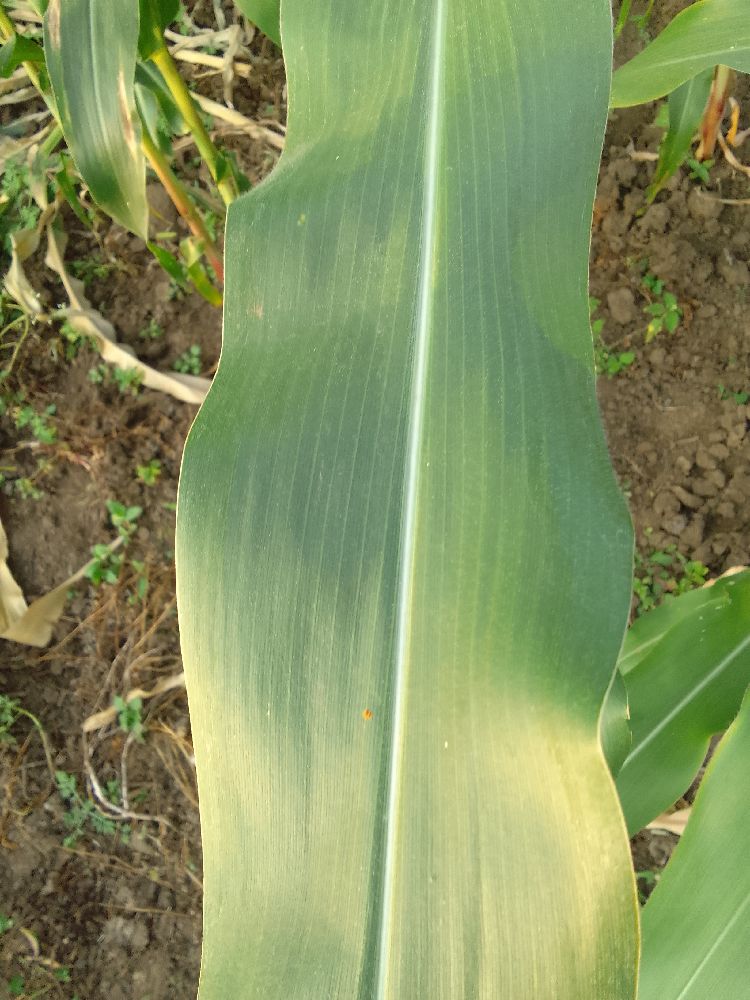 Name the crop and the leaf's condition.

maize, healthy
